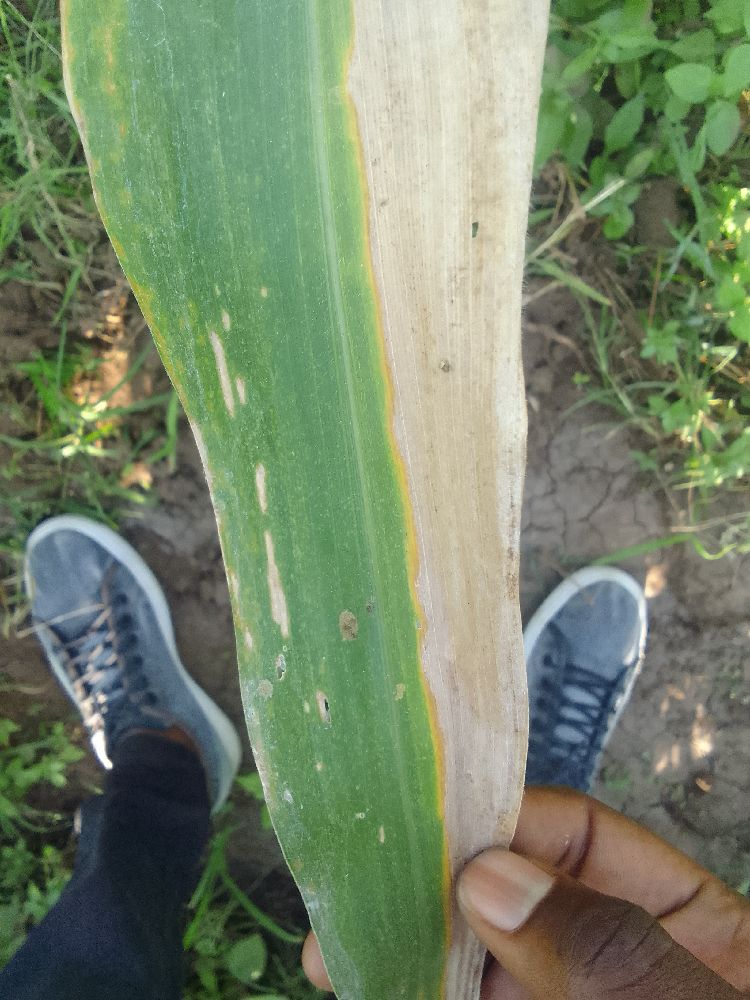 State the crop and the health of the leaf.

maize, maize lethal necrosis
